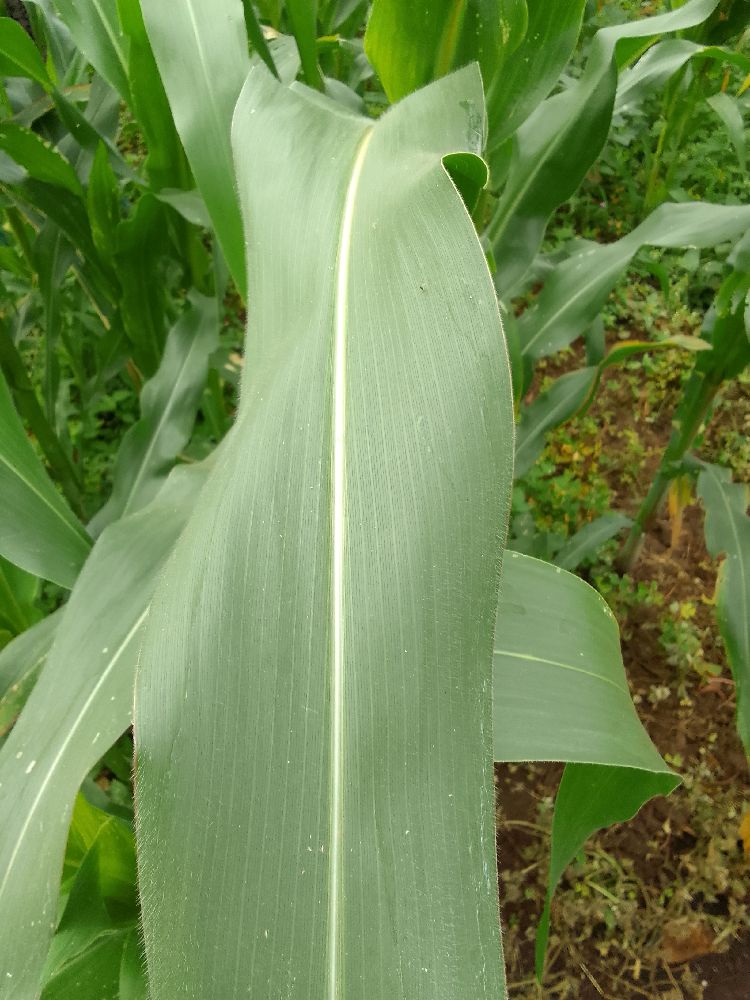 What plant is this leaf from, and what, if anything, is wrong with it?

maize, healthy
